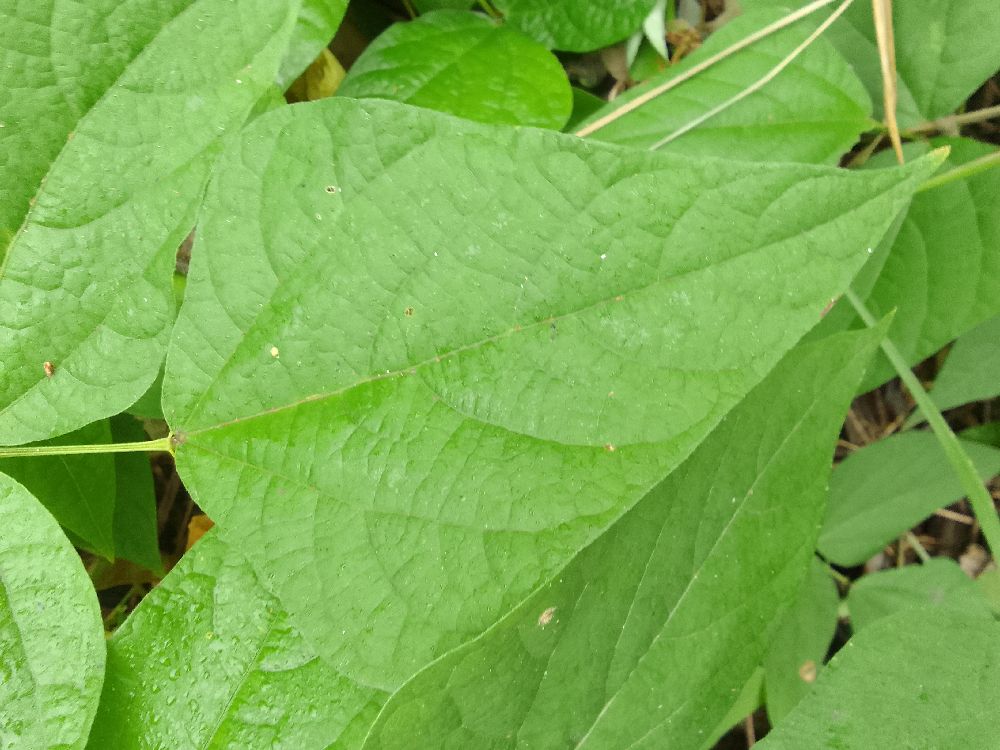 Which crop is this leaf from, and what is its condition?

common bean, healthy
